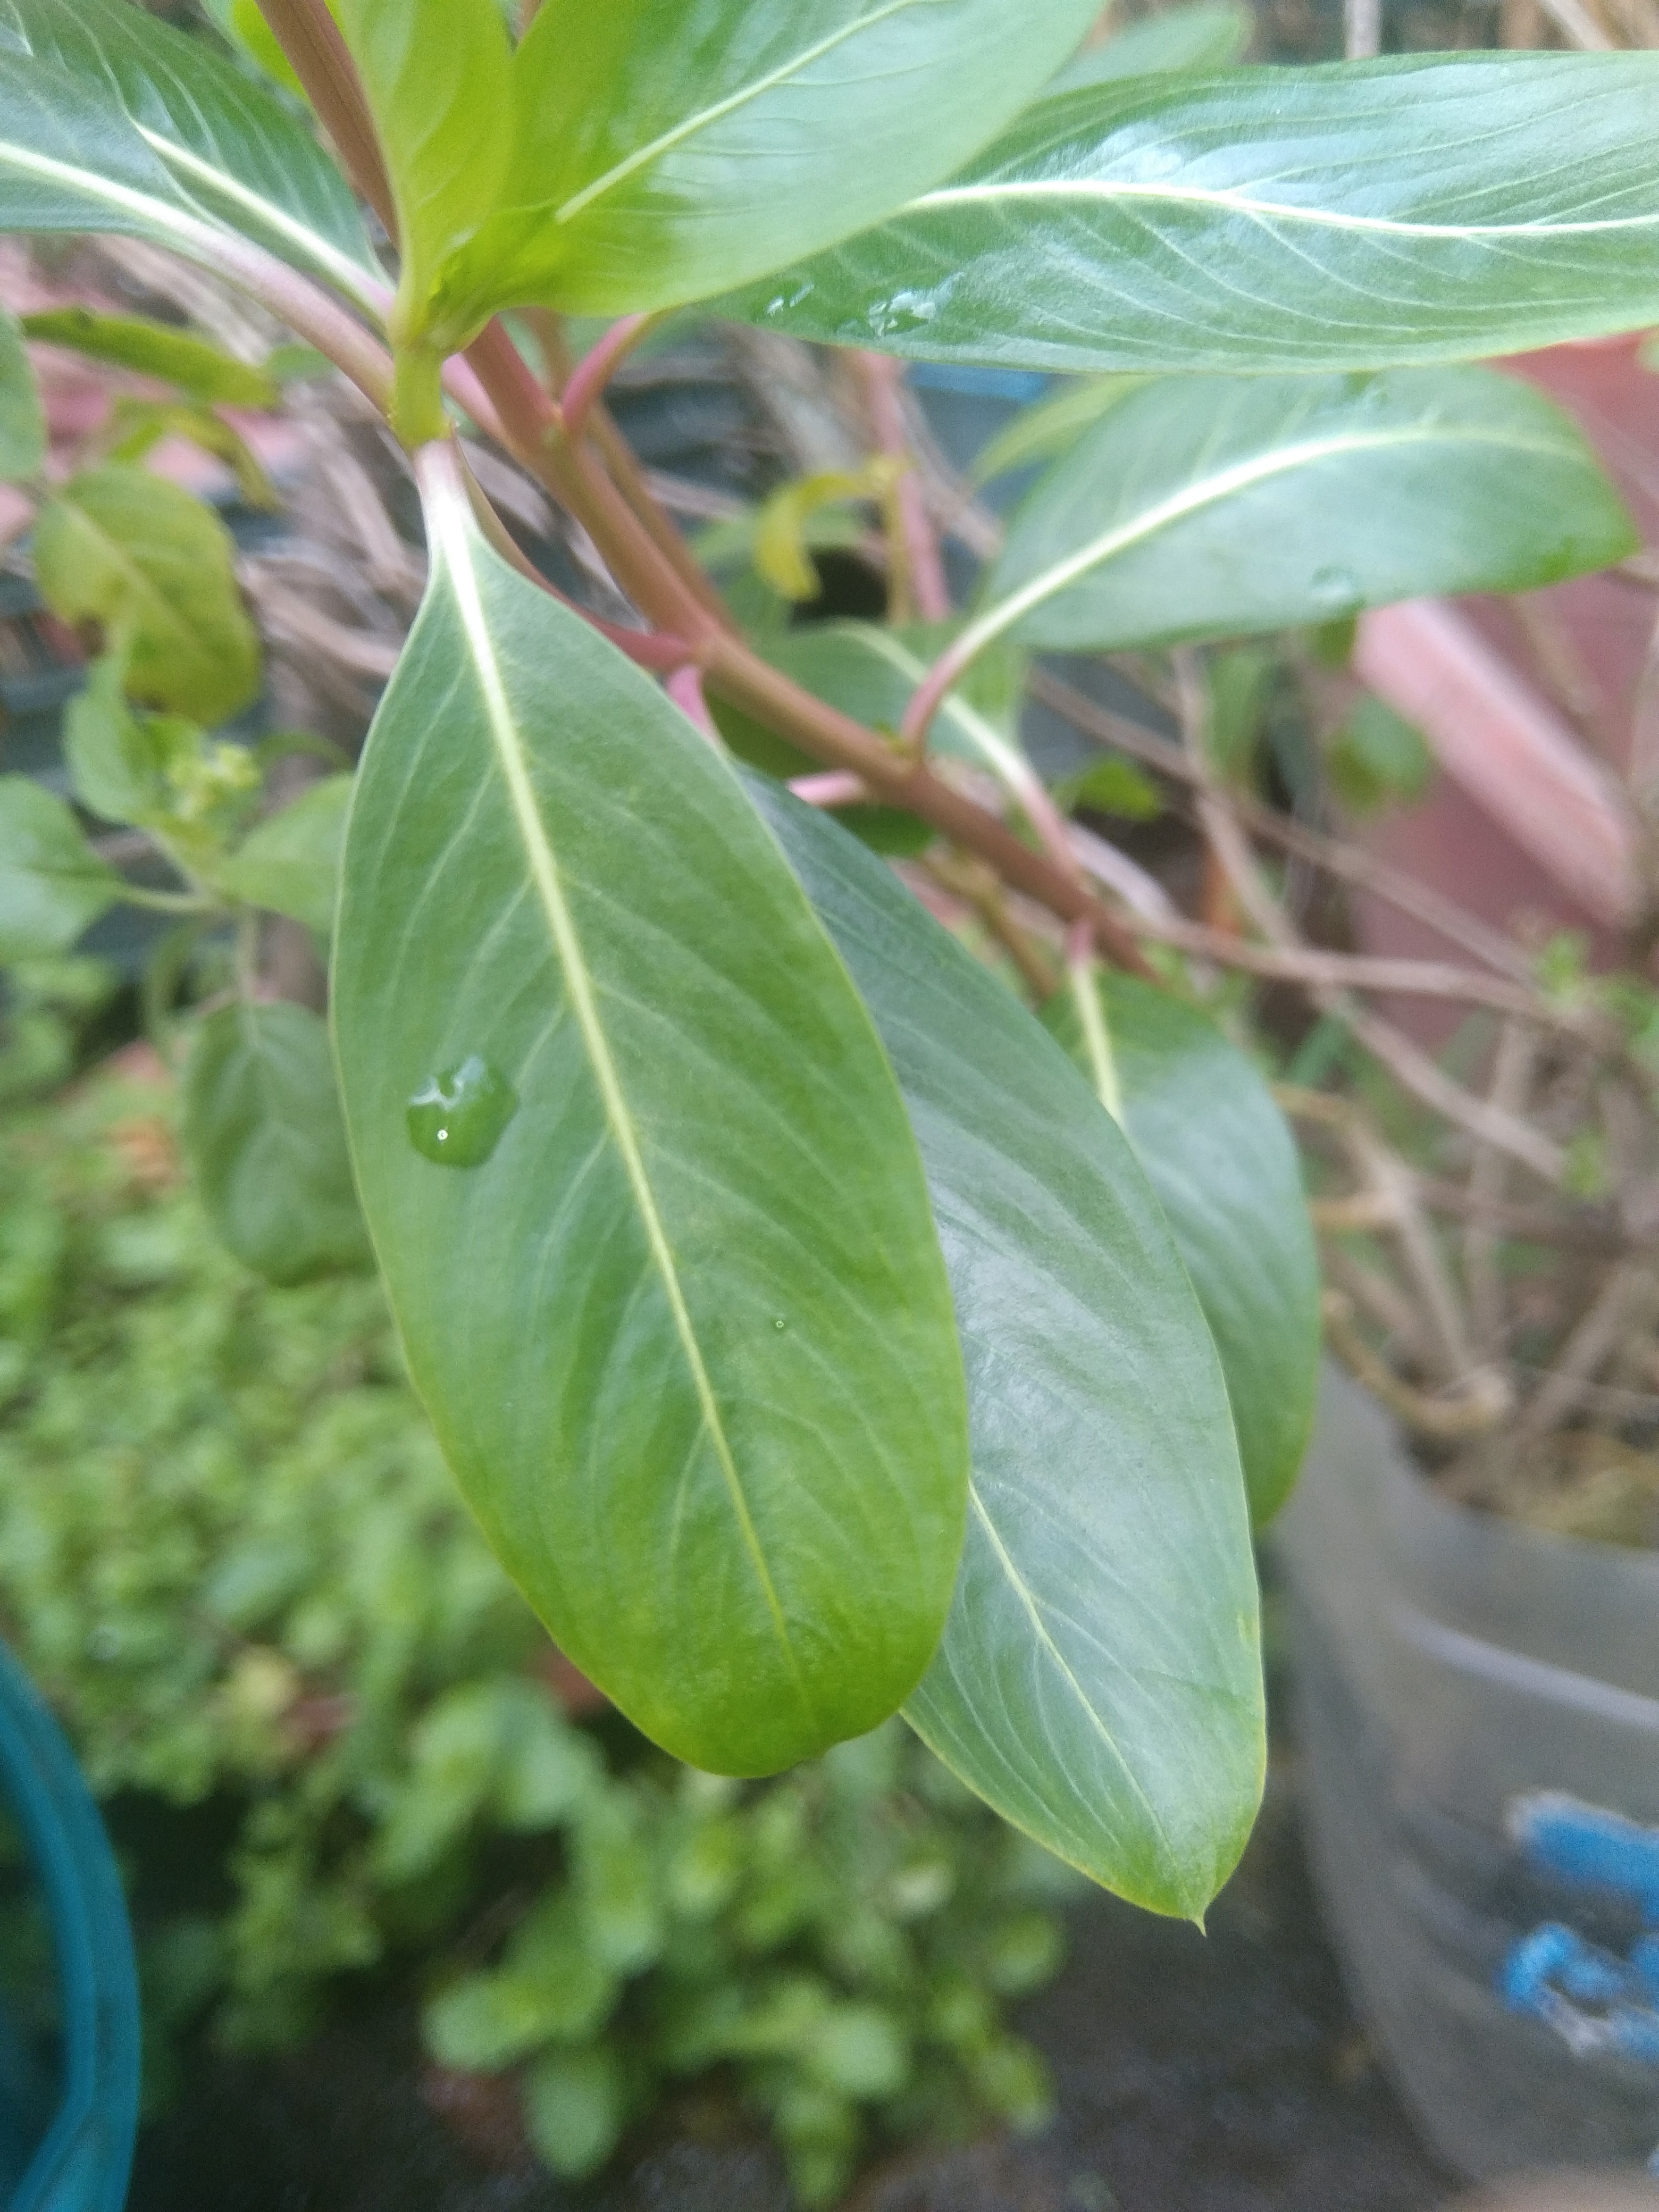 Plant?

rose periwinkle
